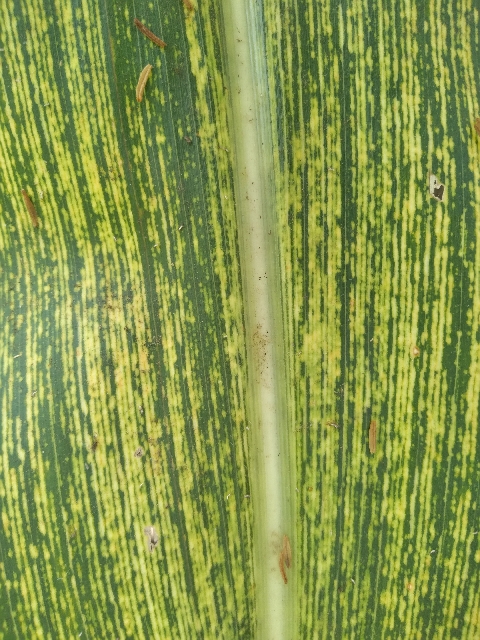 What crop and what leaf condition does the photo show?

maize, maize streak virus
